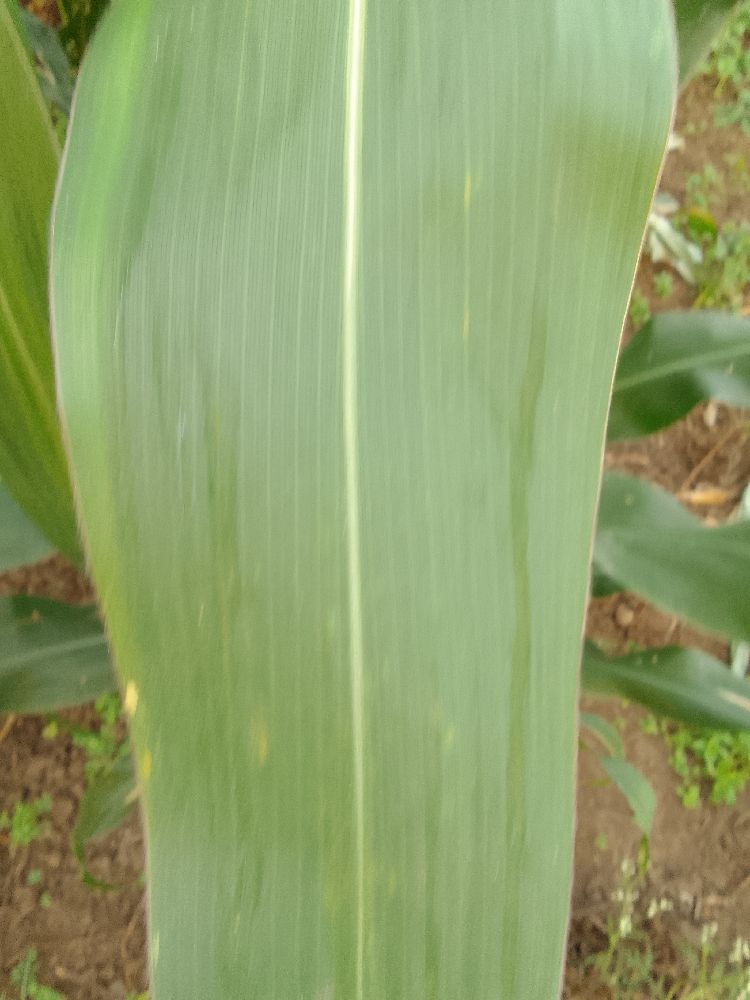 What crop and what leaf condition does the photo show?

maize, healthy
